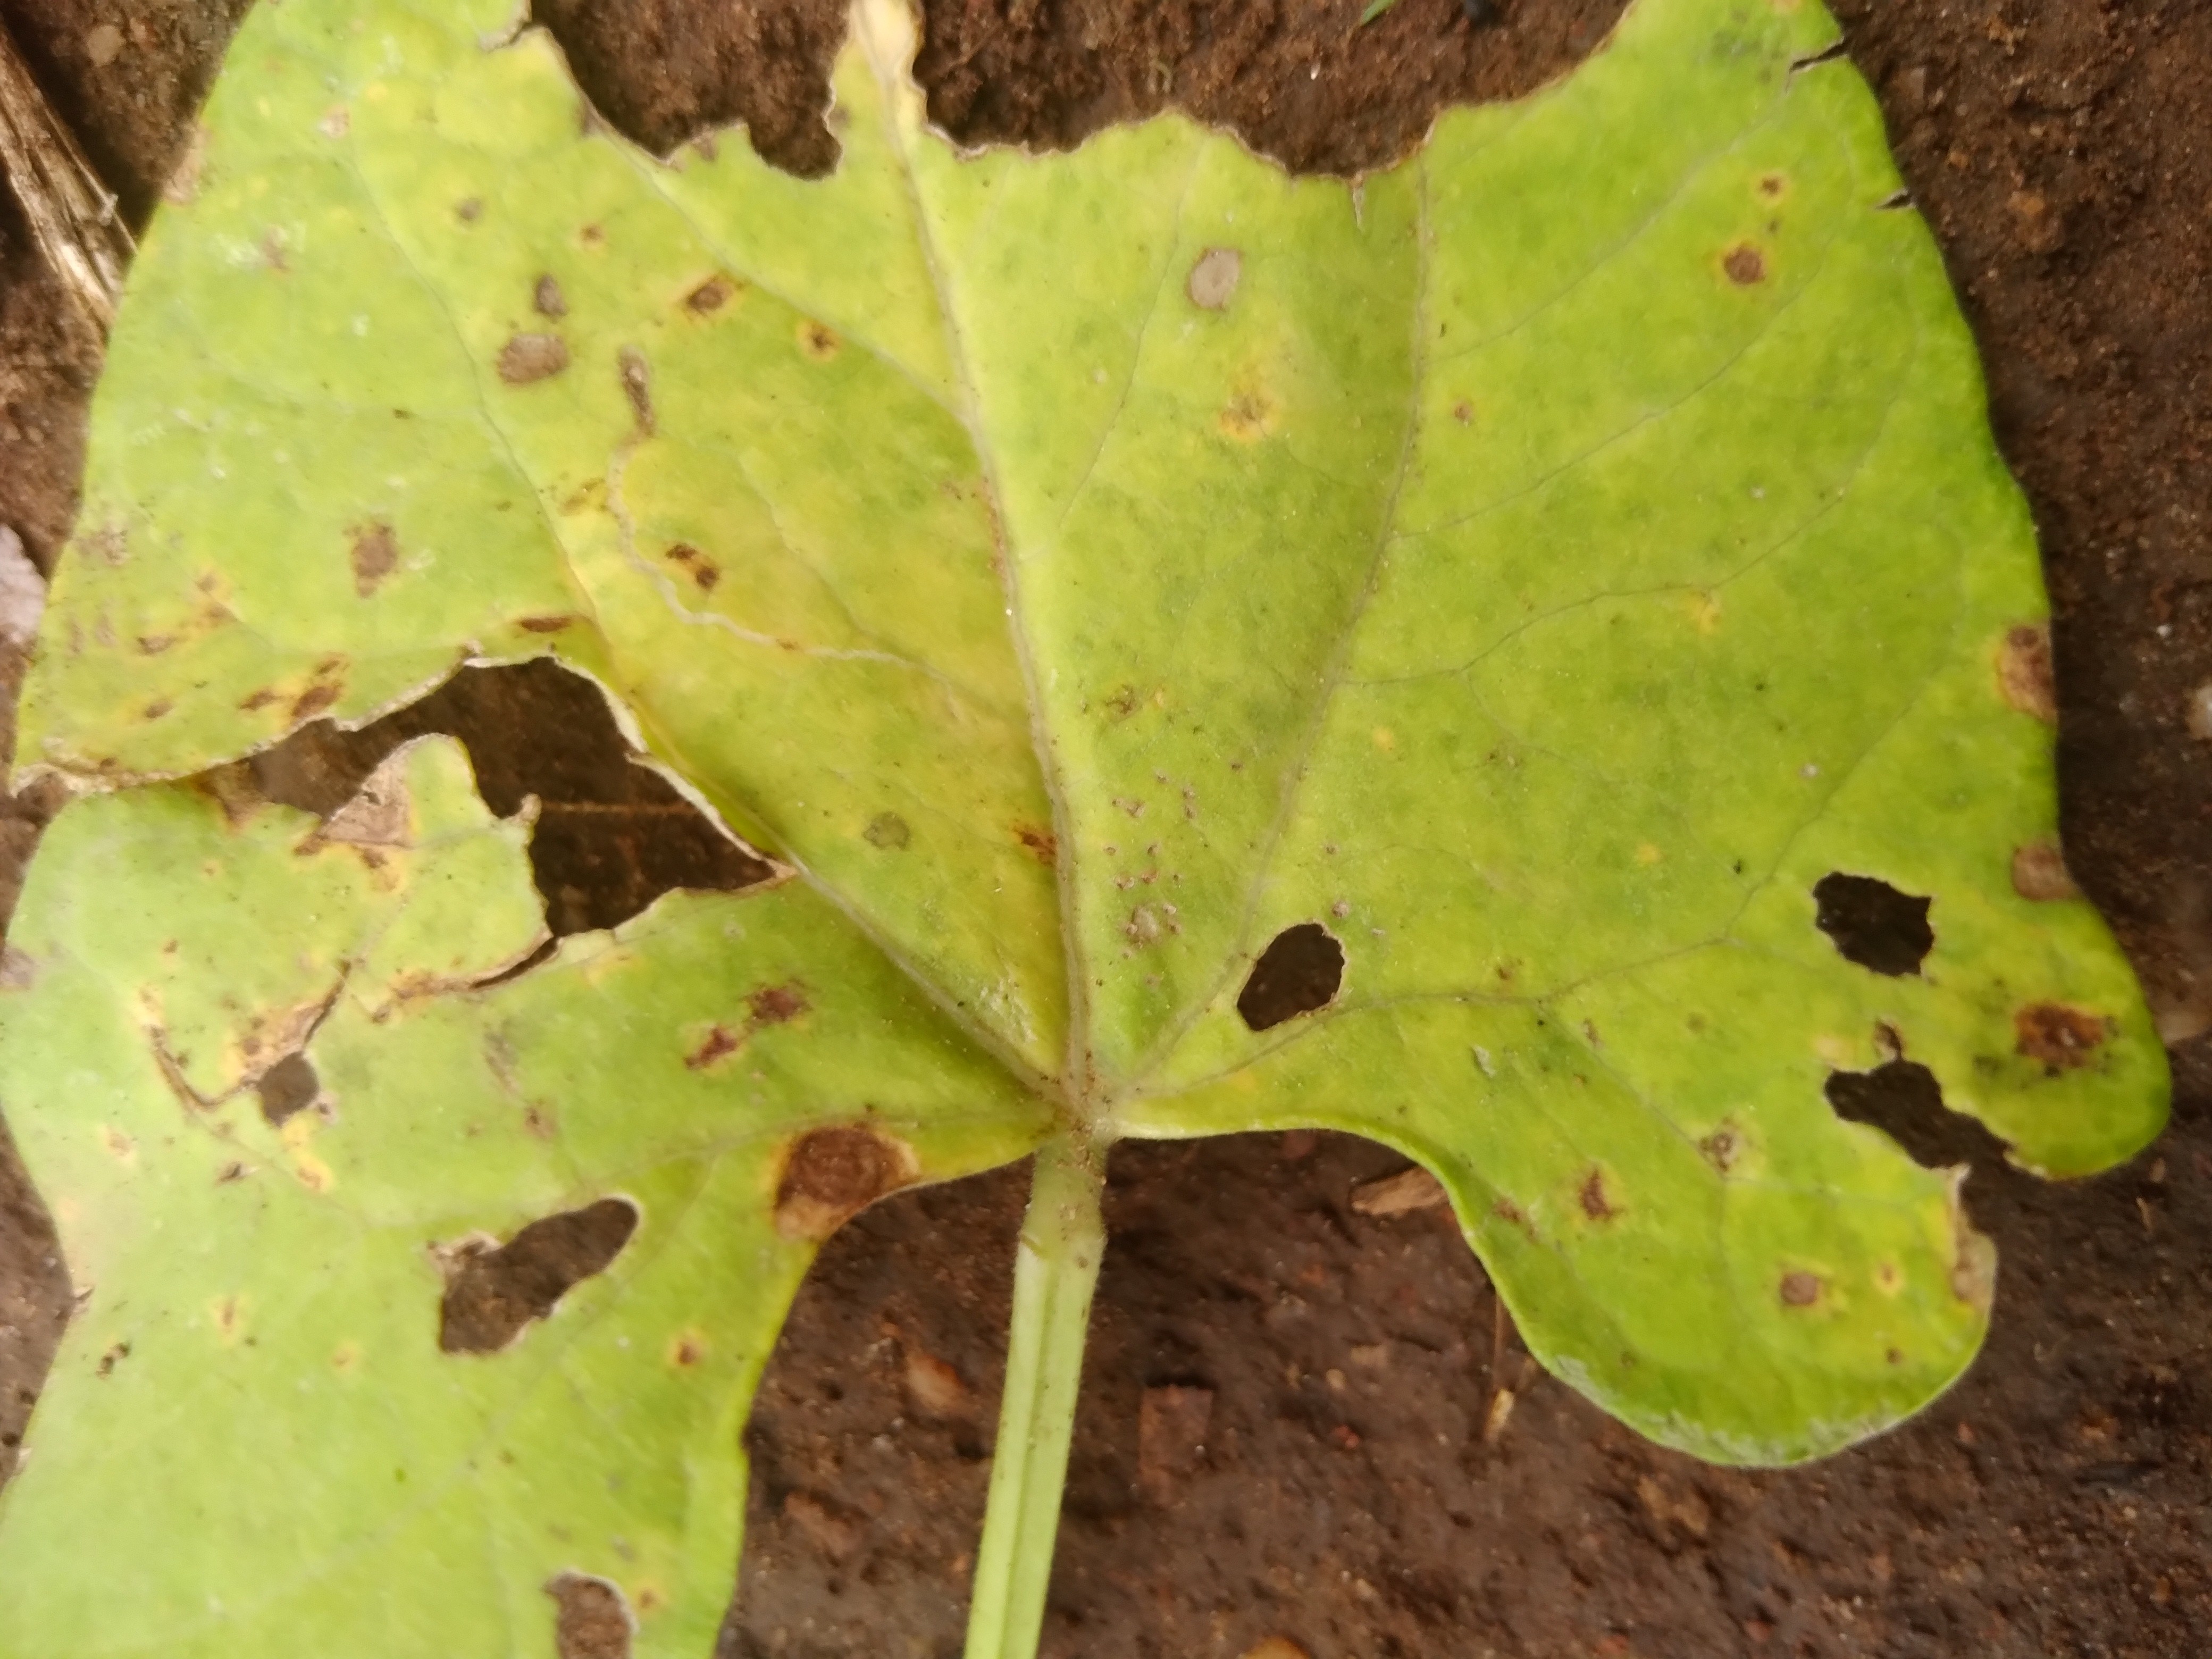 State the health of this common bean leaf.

rust
